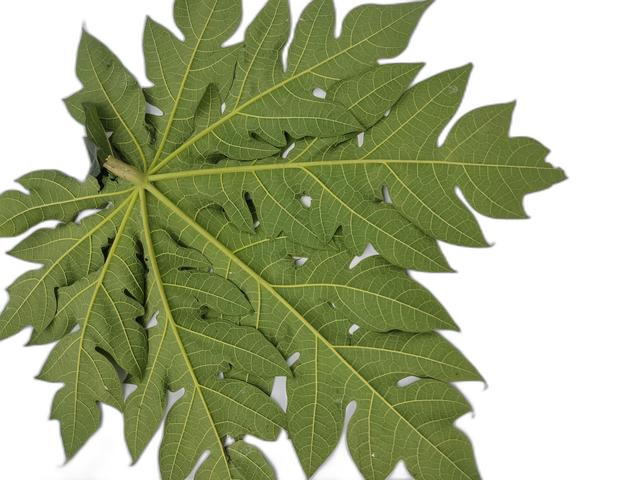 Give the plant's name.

papaya
